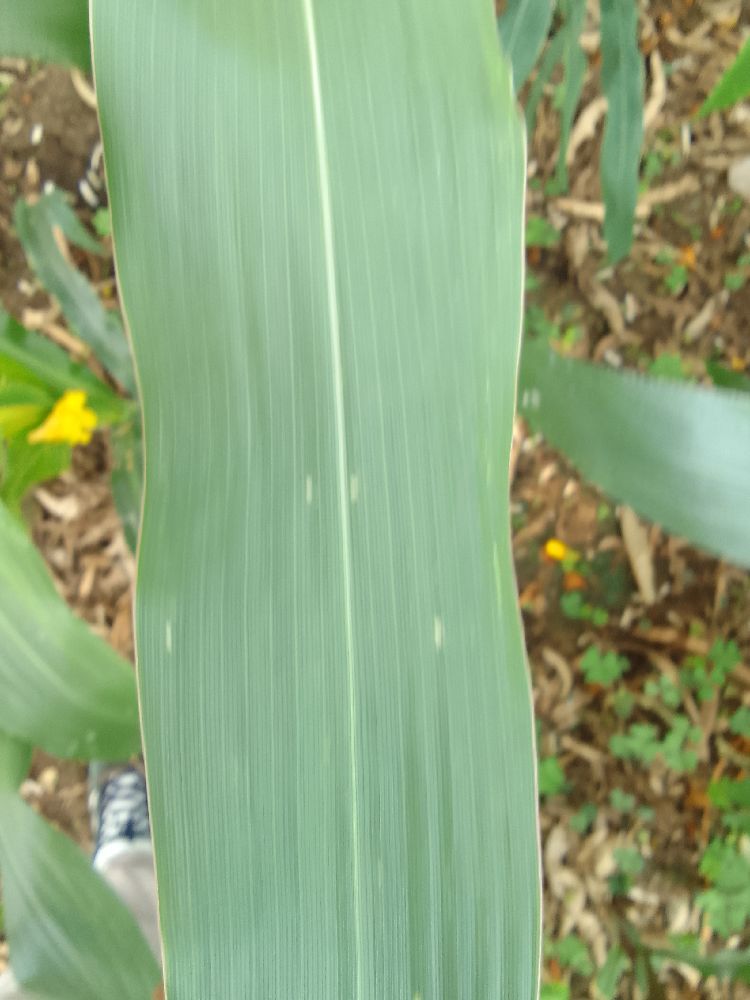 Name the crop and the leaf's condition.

maize, healthy
